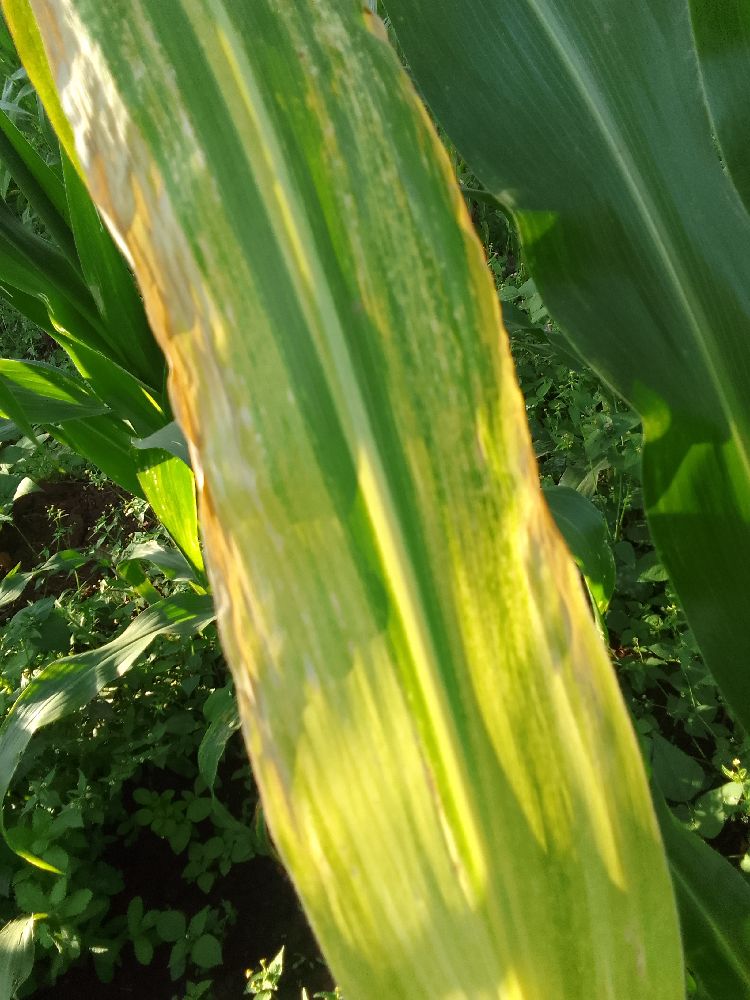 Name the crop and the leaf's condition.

maize, maize lethal necrosis
